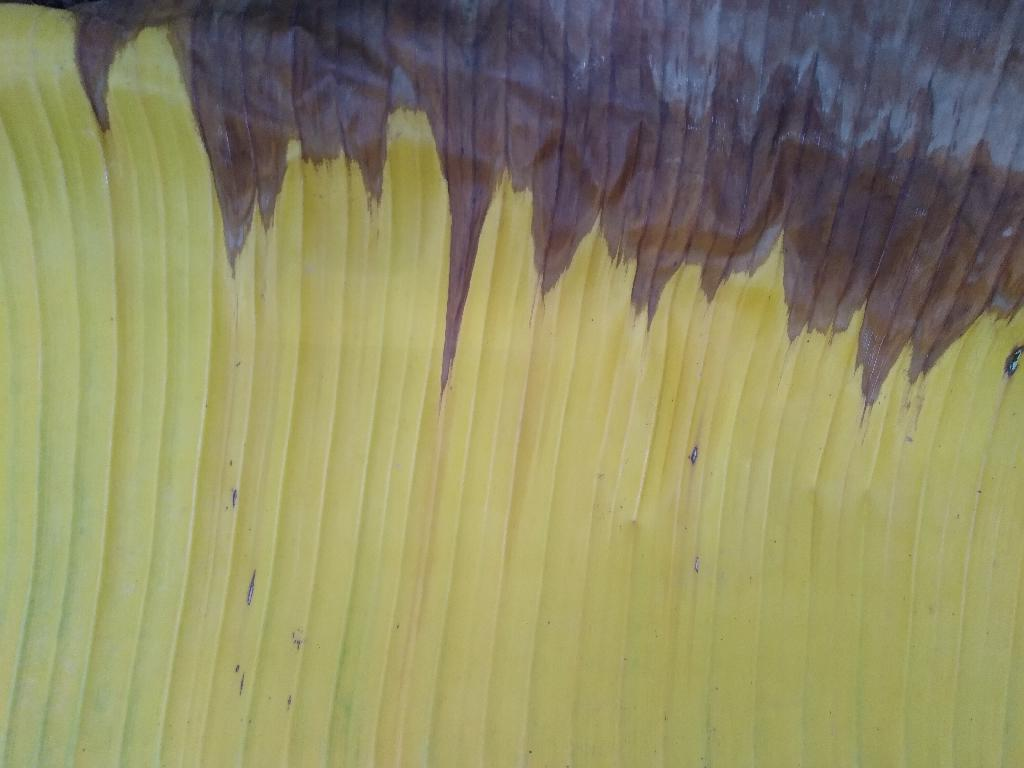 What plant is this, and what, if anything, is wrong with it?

banana, fusarium wilt race 1
